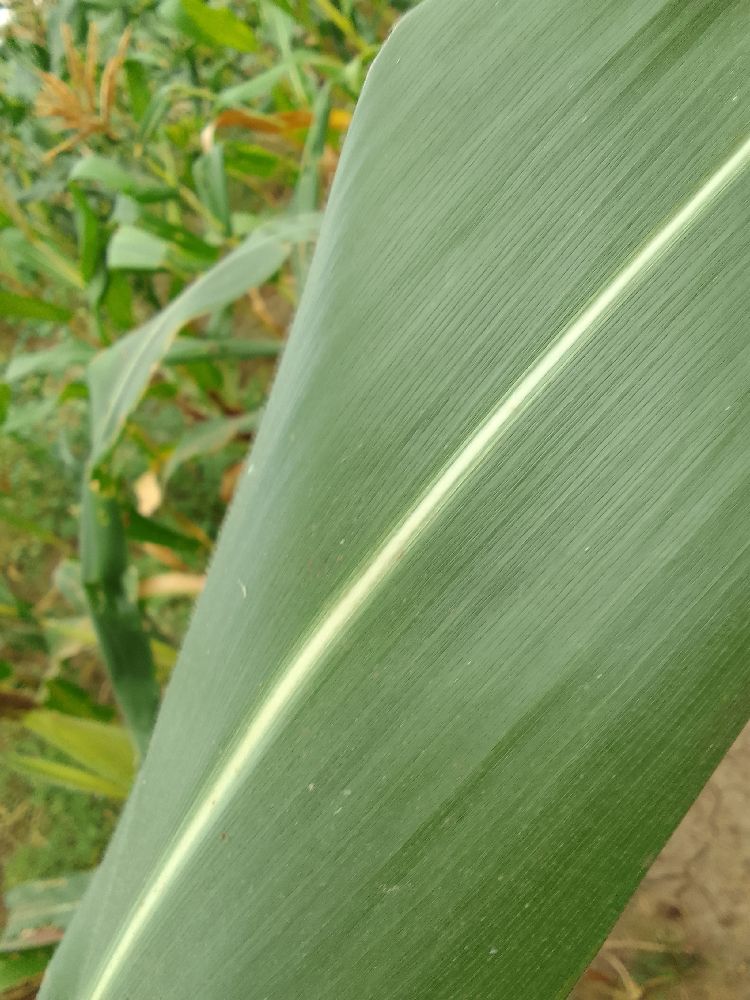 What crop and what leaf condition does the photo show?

maize, healthy
